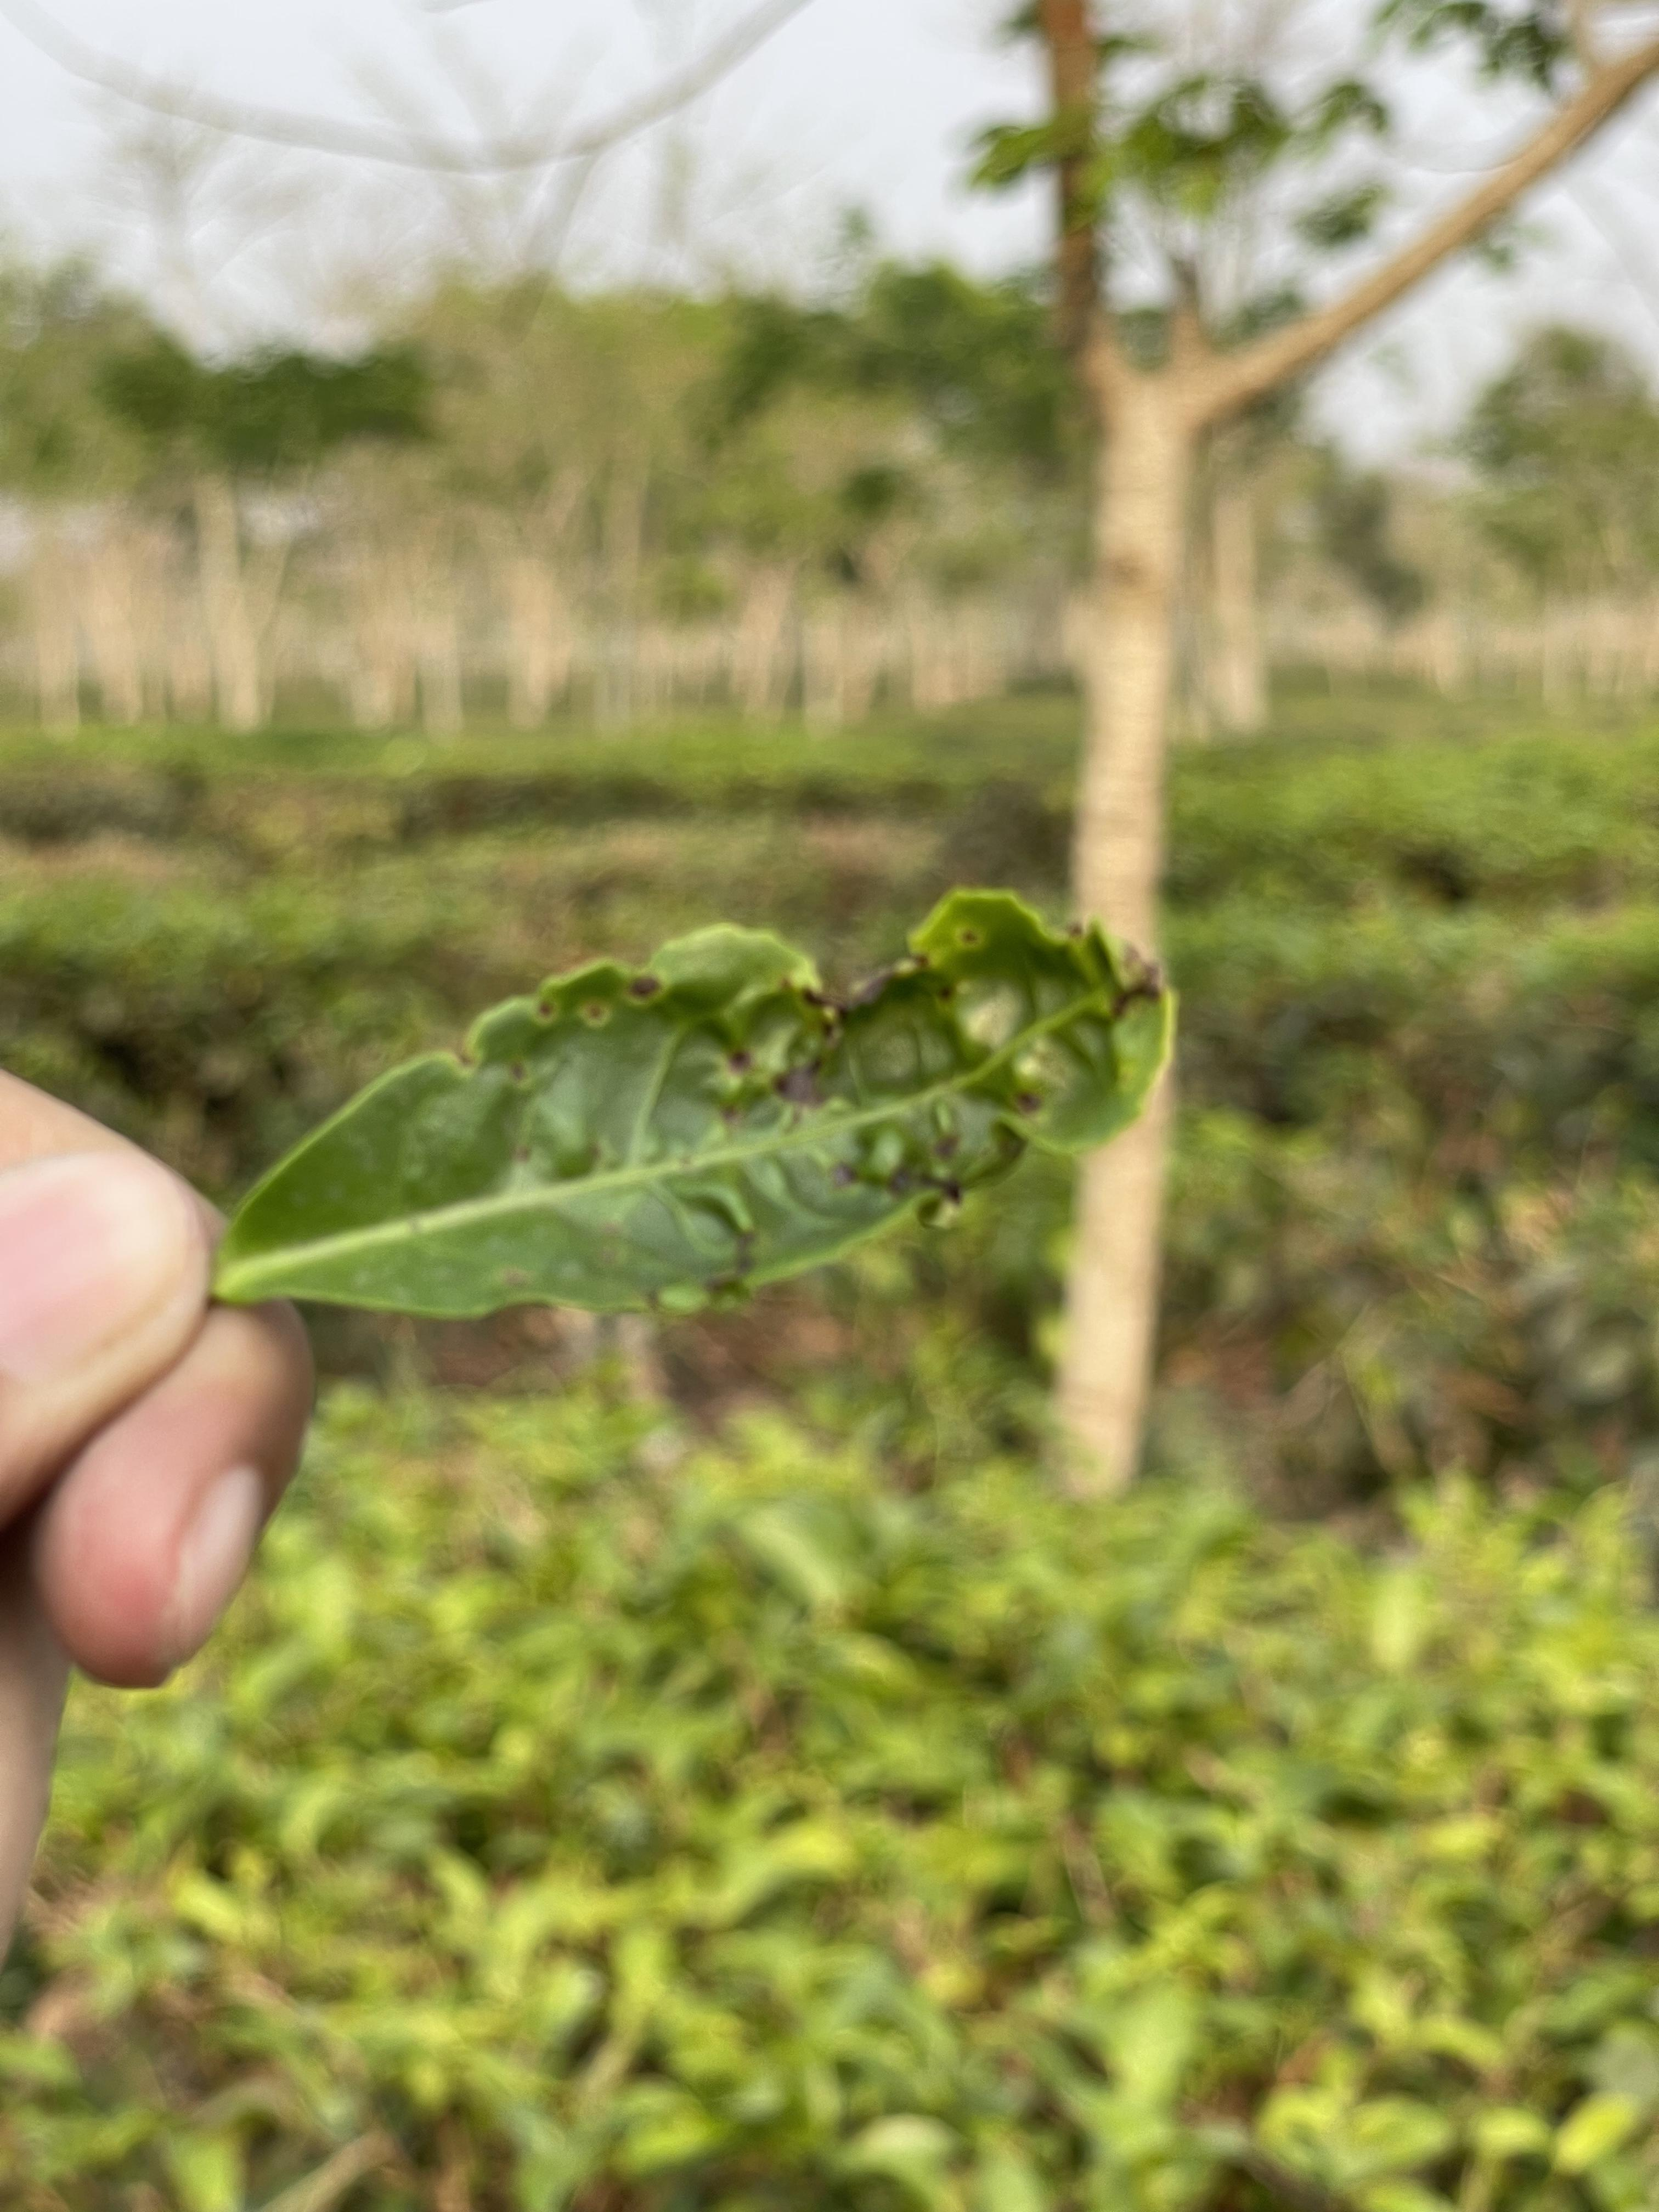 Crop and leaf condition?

tea, helopeltis
